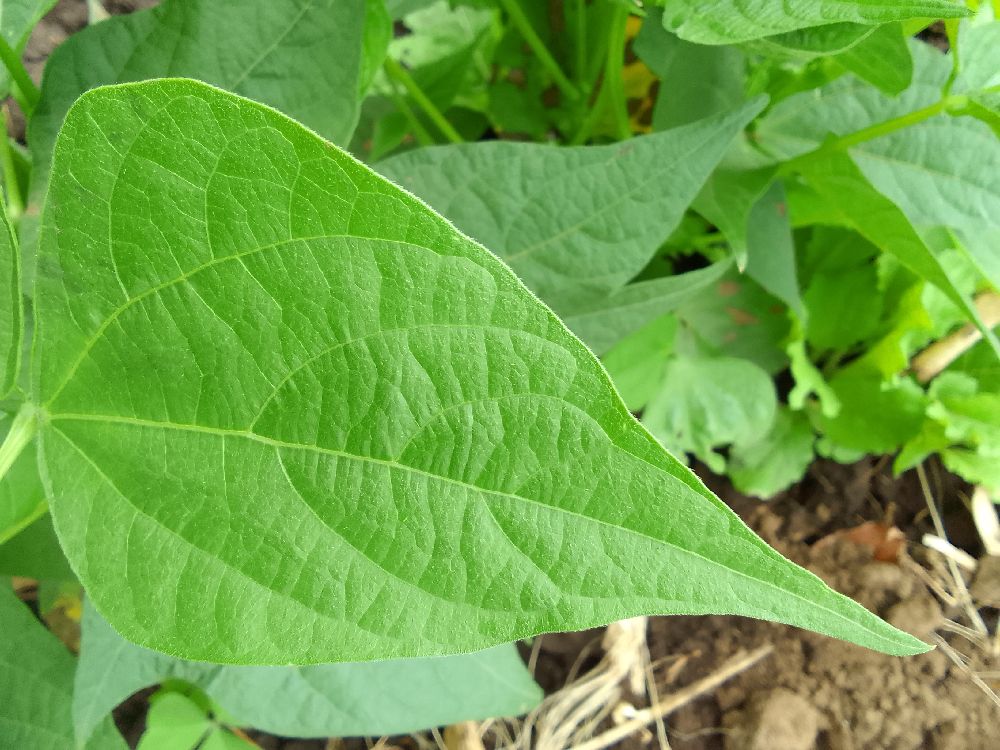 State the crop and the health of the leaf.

common bean, healthy
